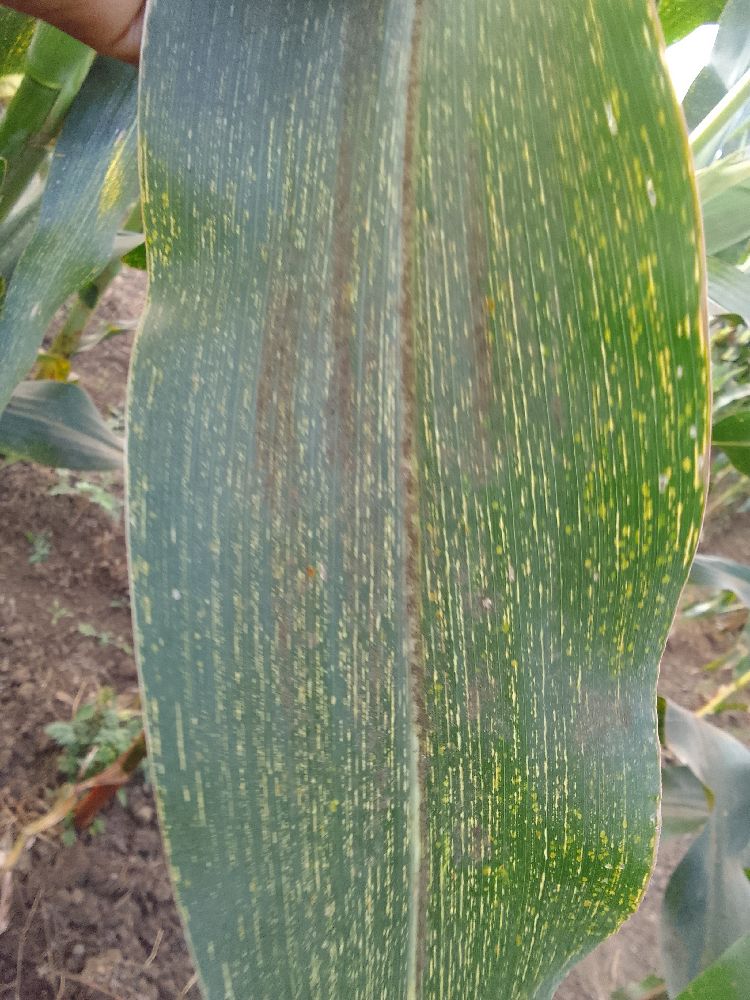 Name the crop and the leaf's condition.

maize, maize streak virus
